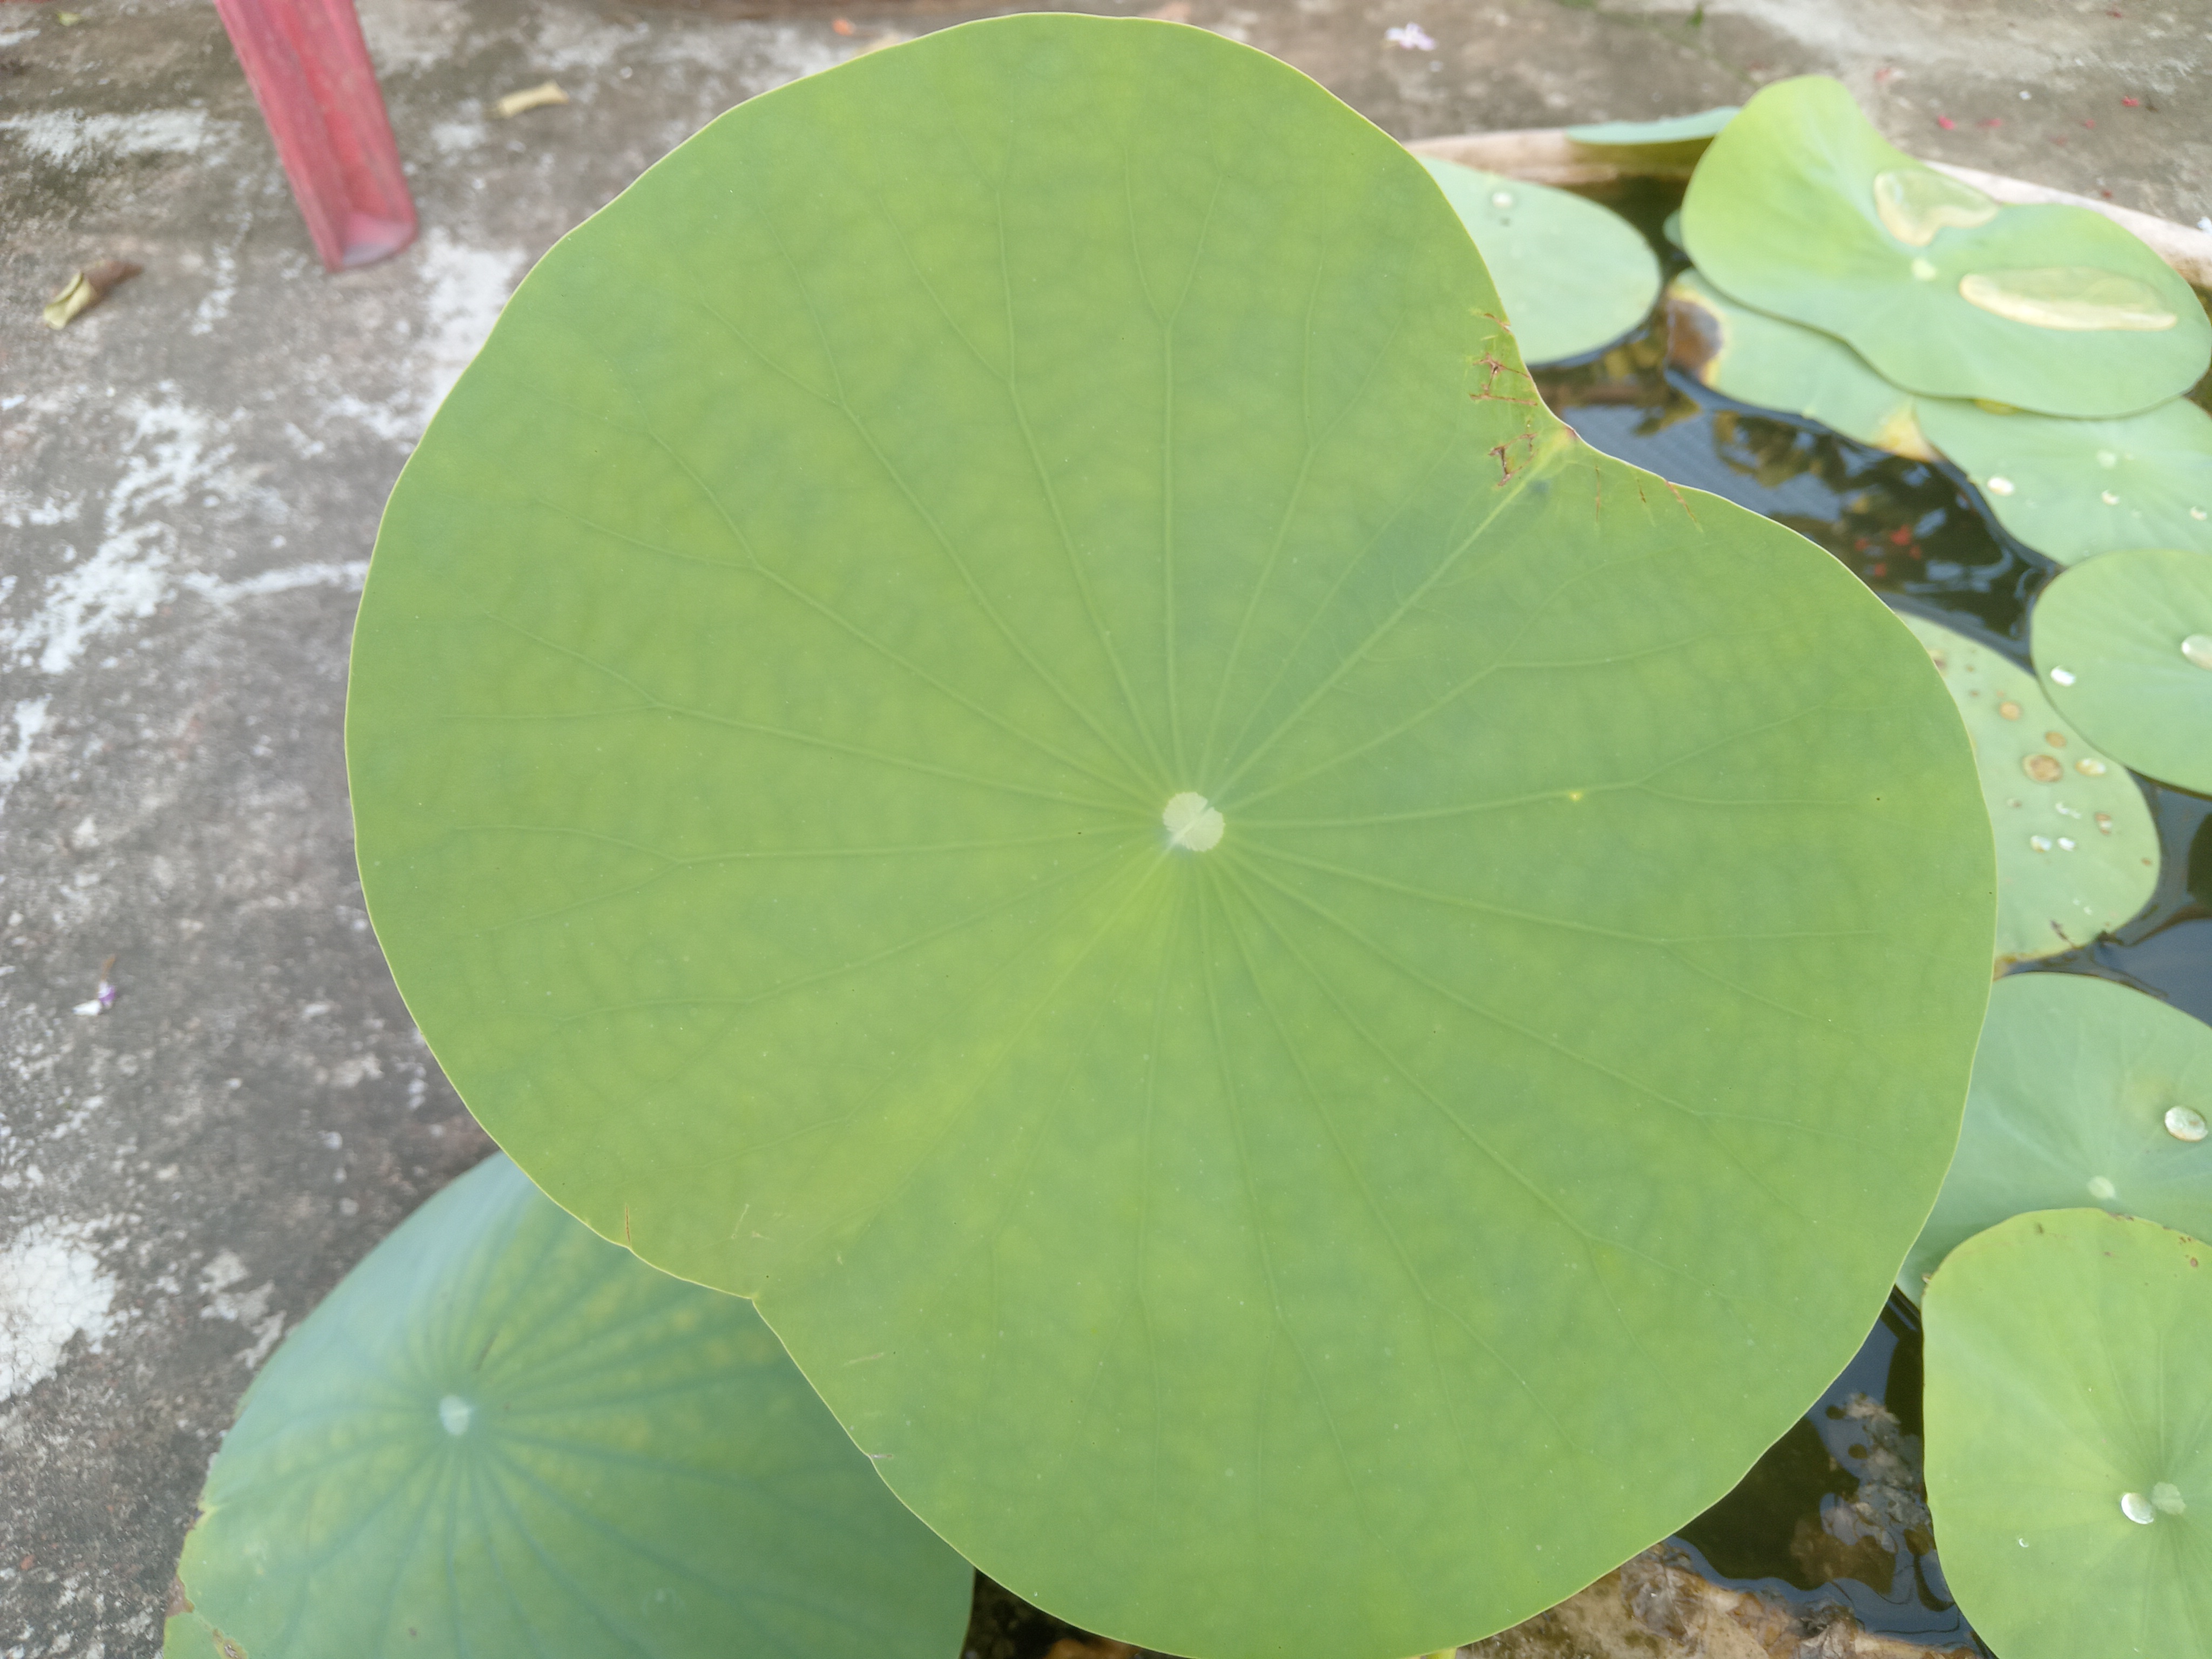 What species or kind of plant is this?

lotus
